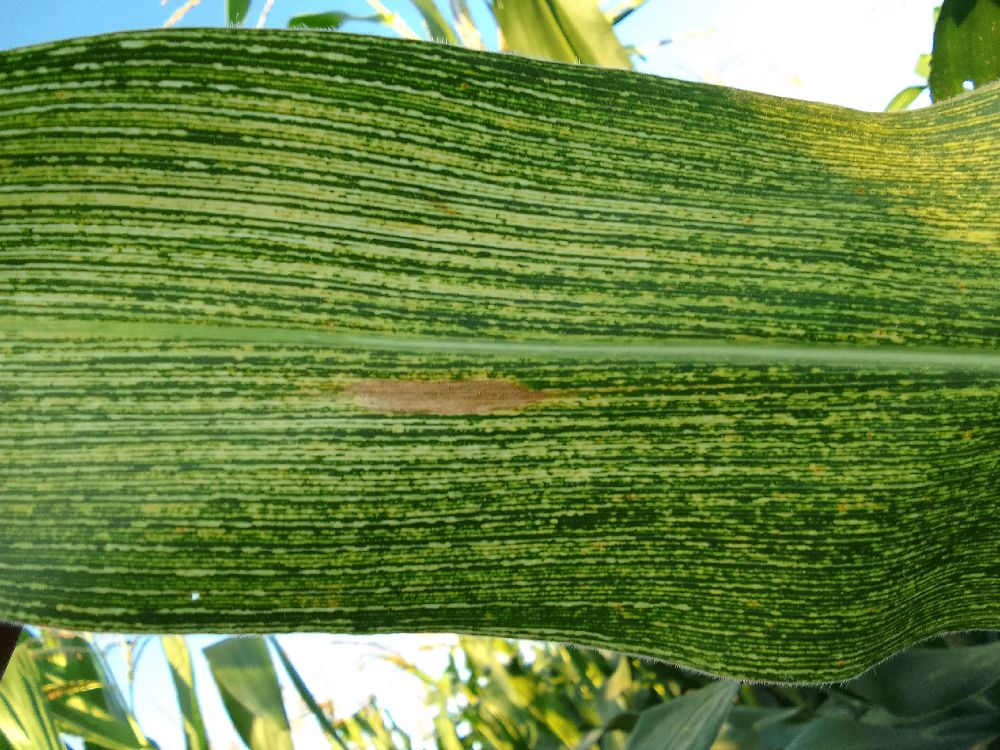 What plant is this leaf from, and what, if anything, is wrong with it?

maize, maize streak virus
